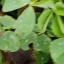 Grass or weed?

unstructured weed
